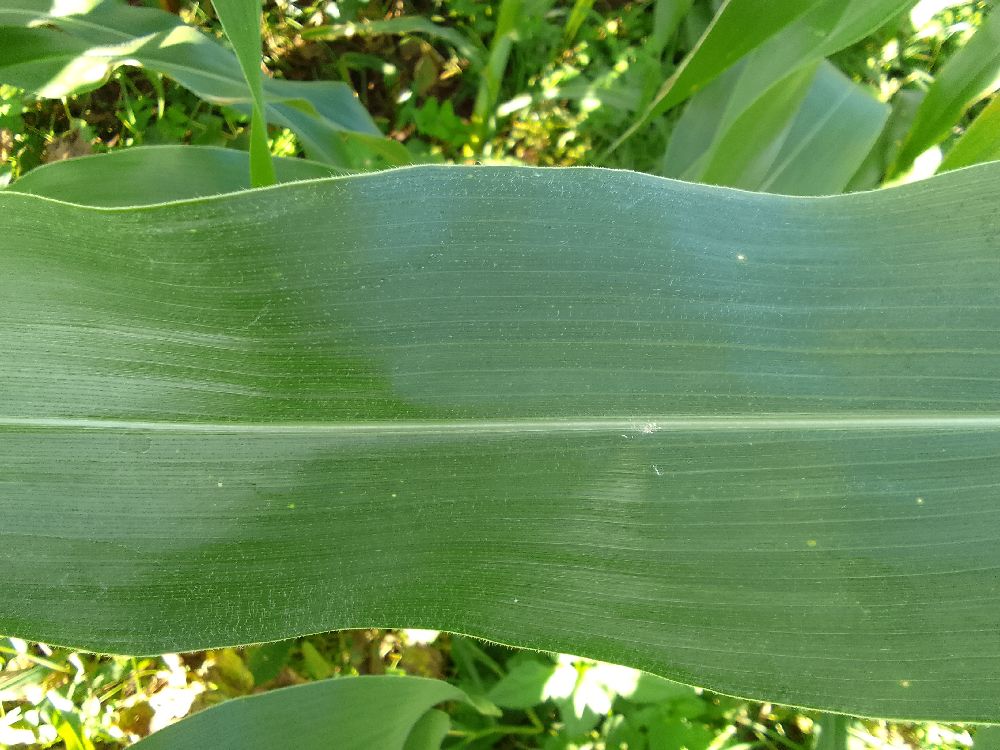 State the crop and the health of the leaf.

maize, healthy
